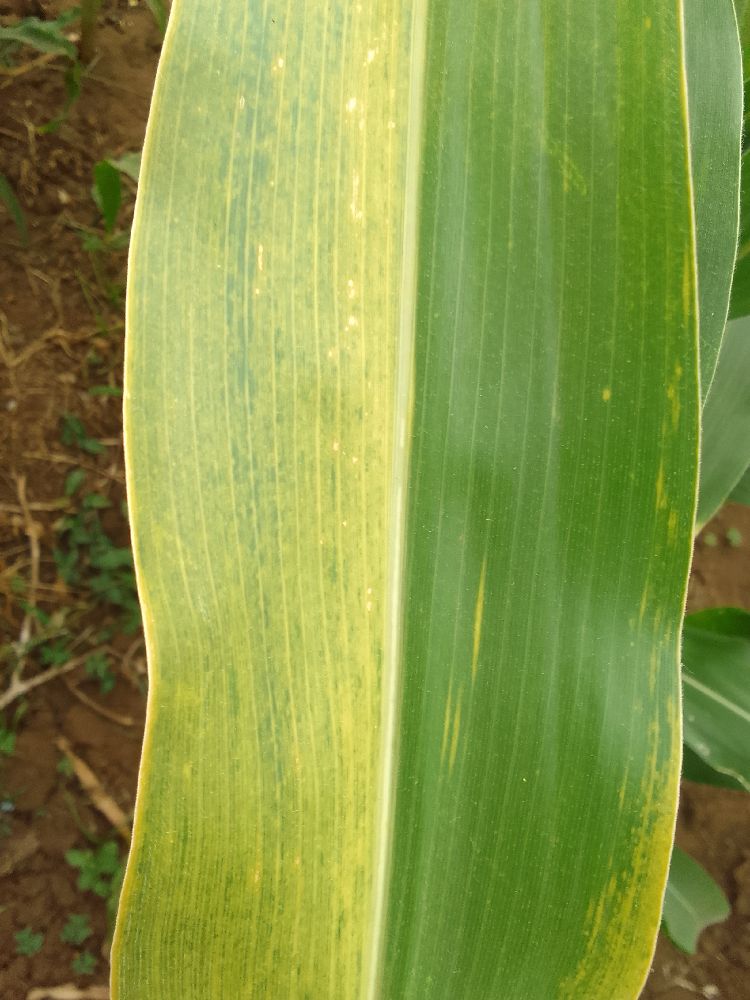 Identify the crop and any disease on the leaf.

maize, maize lethal necrosis
